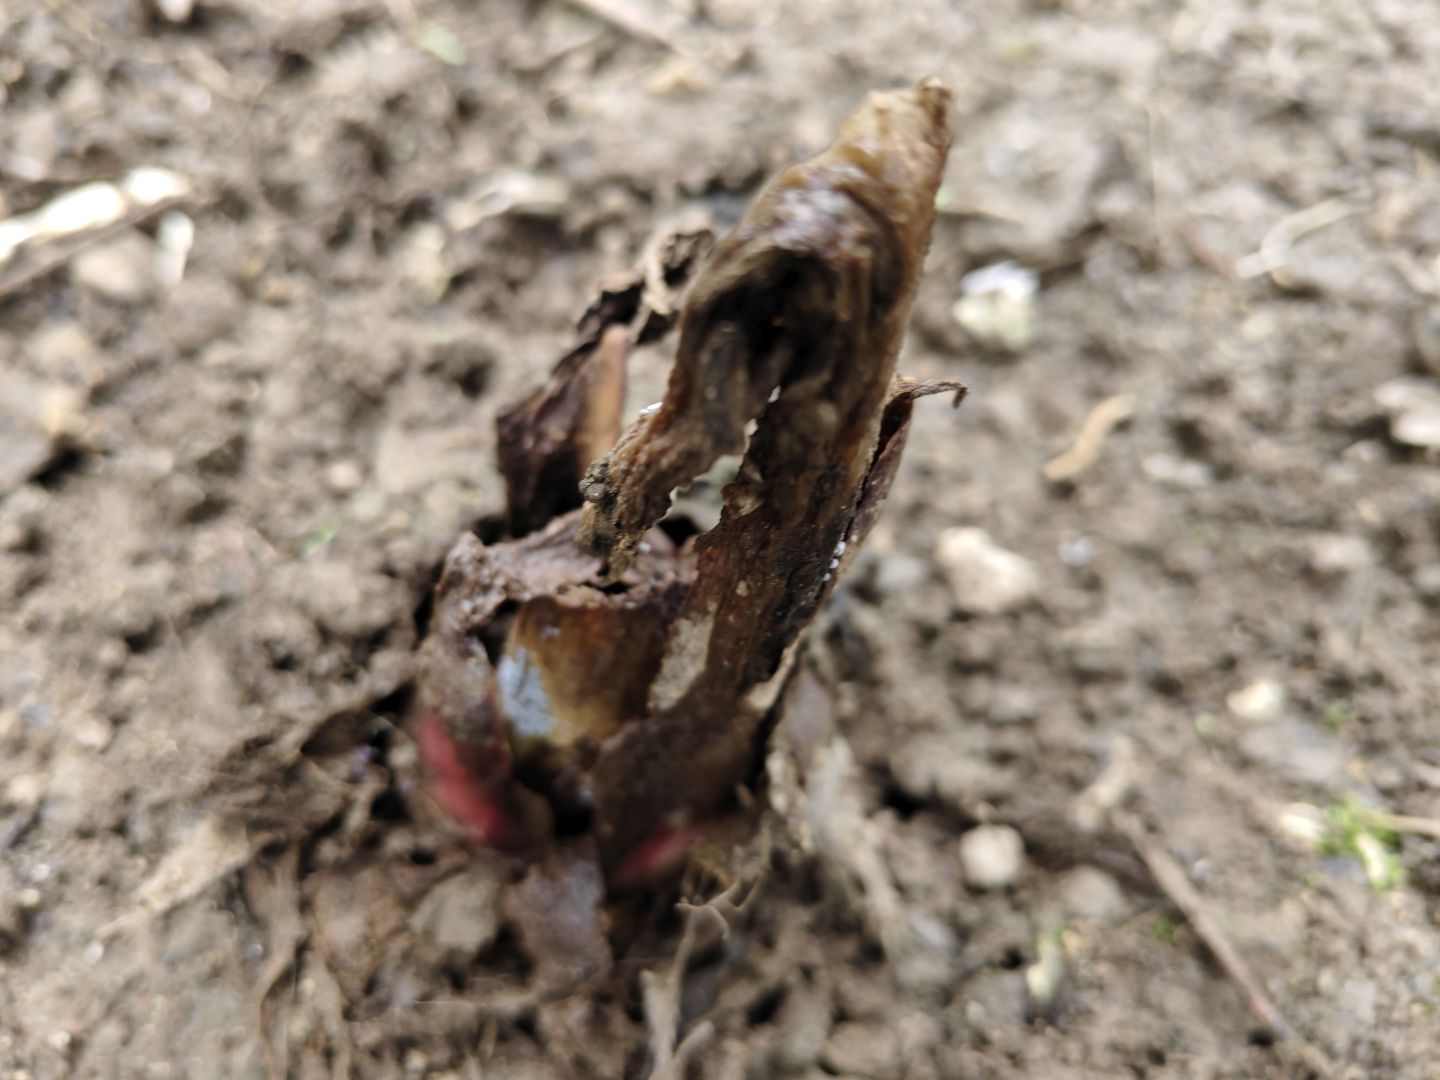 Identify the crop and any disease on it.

taro, root rot
